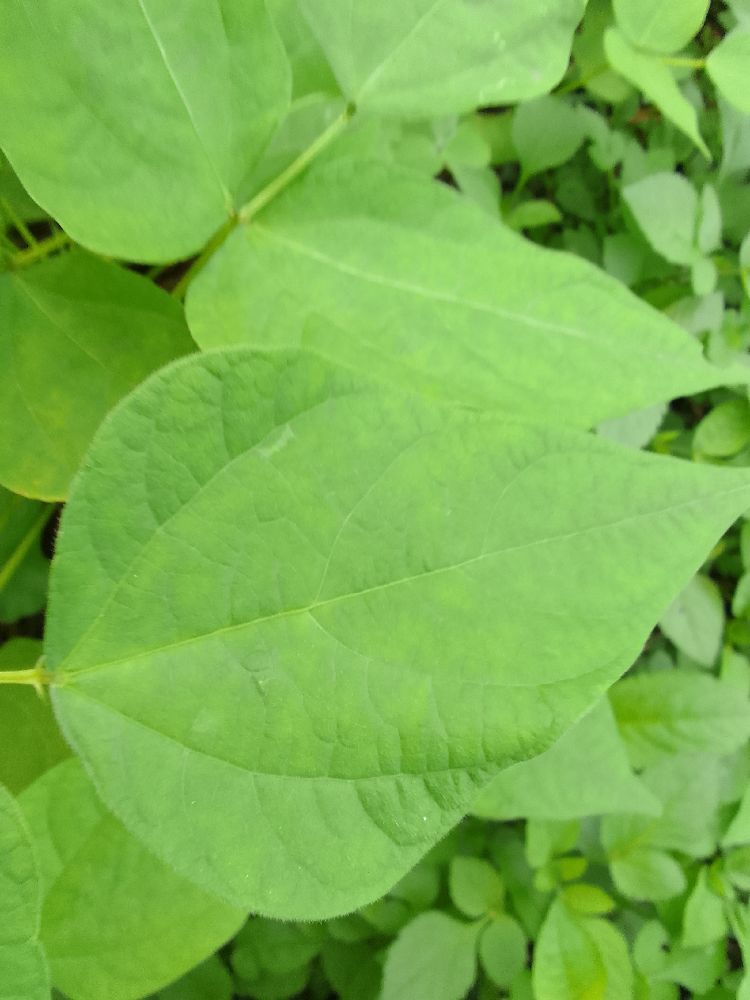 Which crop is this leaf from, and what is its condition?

common bean, healthy
